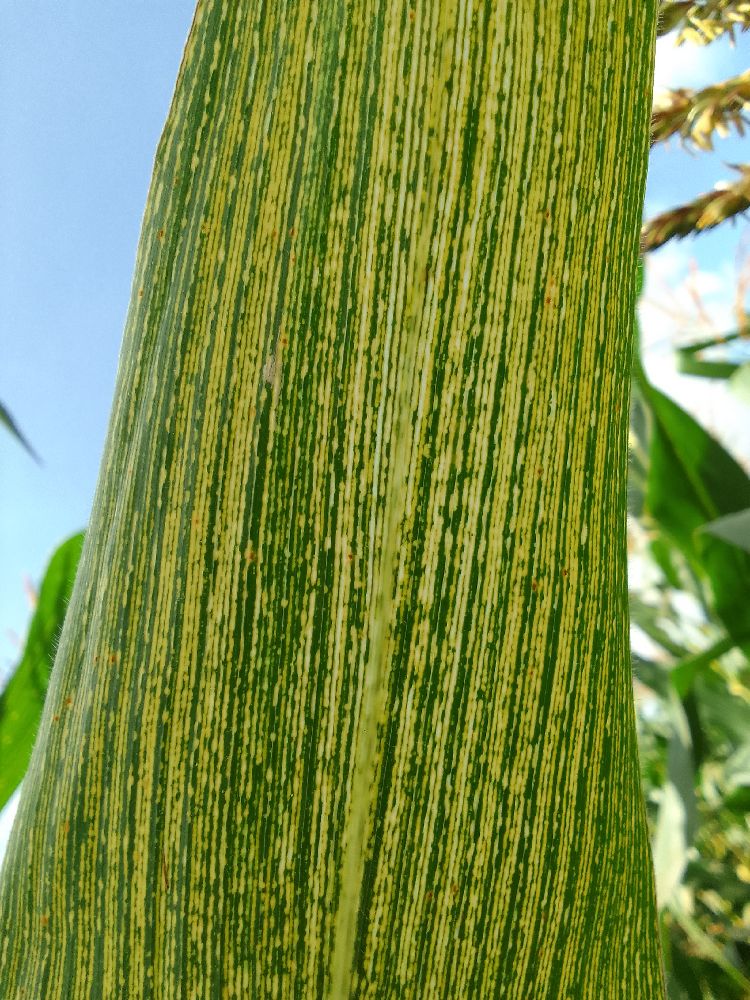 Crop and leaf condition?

maize, maize streak virus
